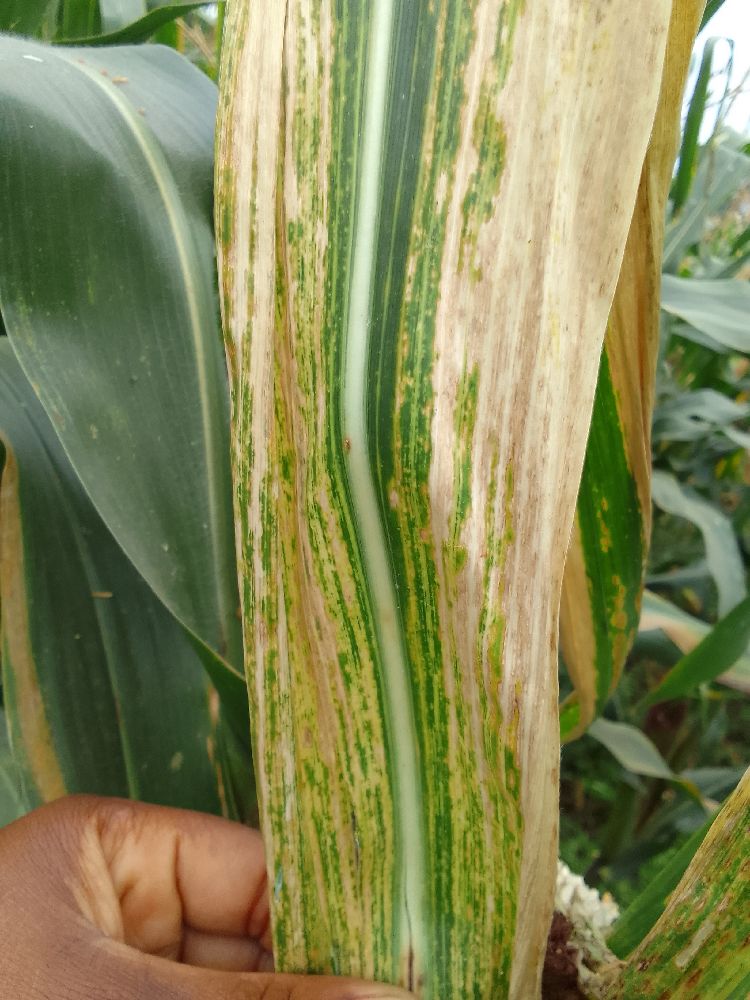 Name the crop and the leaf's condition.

maize, maize lethal necrosis
